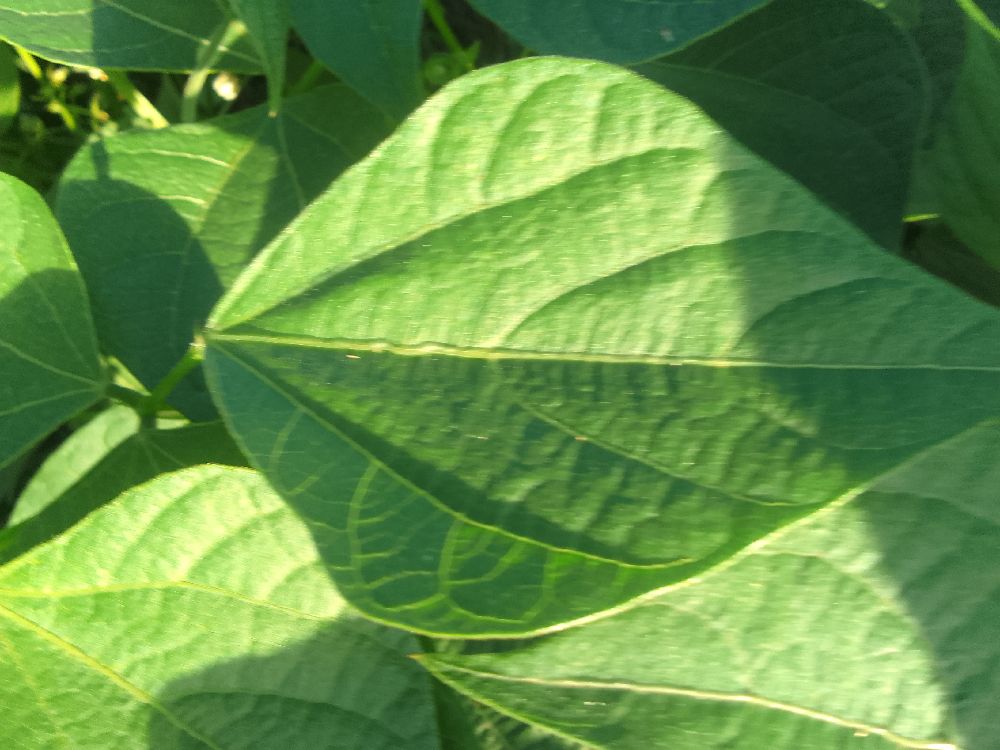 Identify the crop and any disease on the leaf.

common bean, healthy
